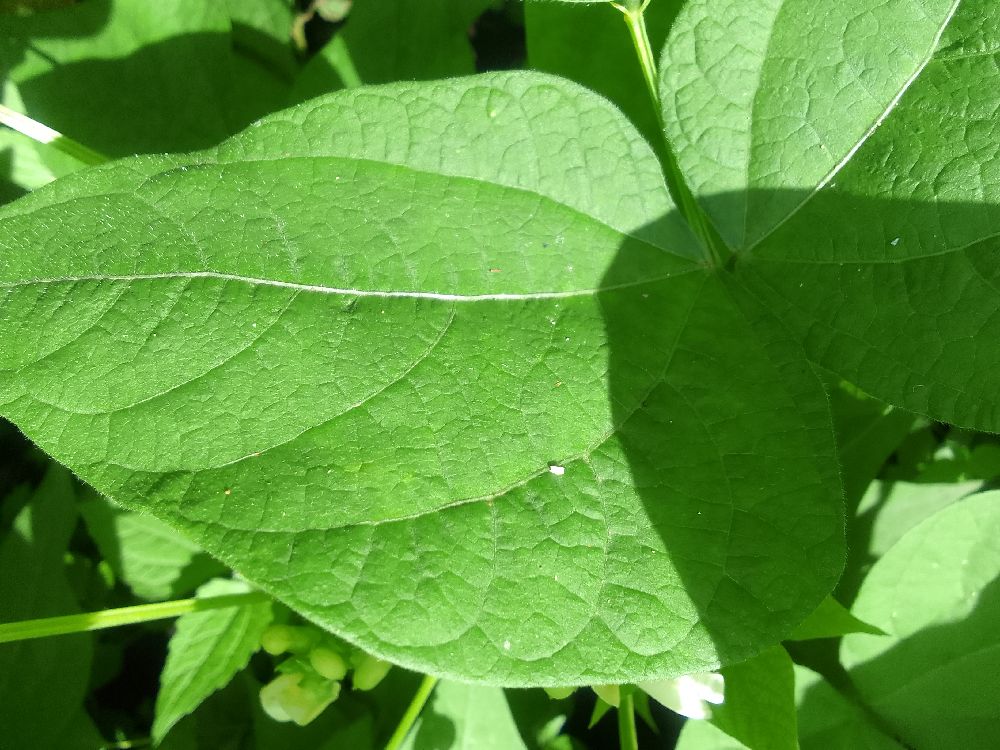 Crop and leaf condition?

common bean, healthy
